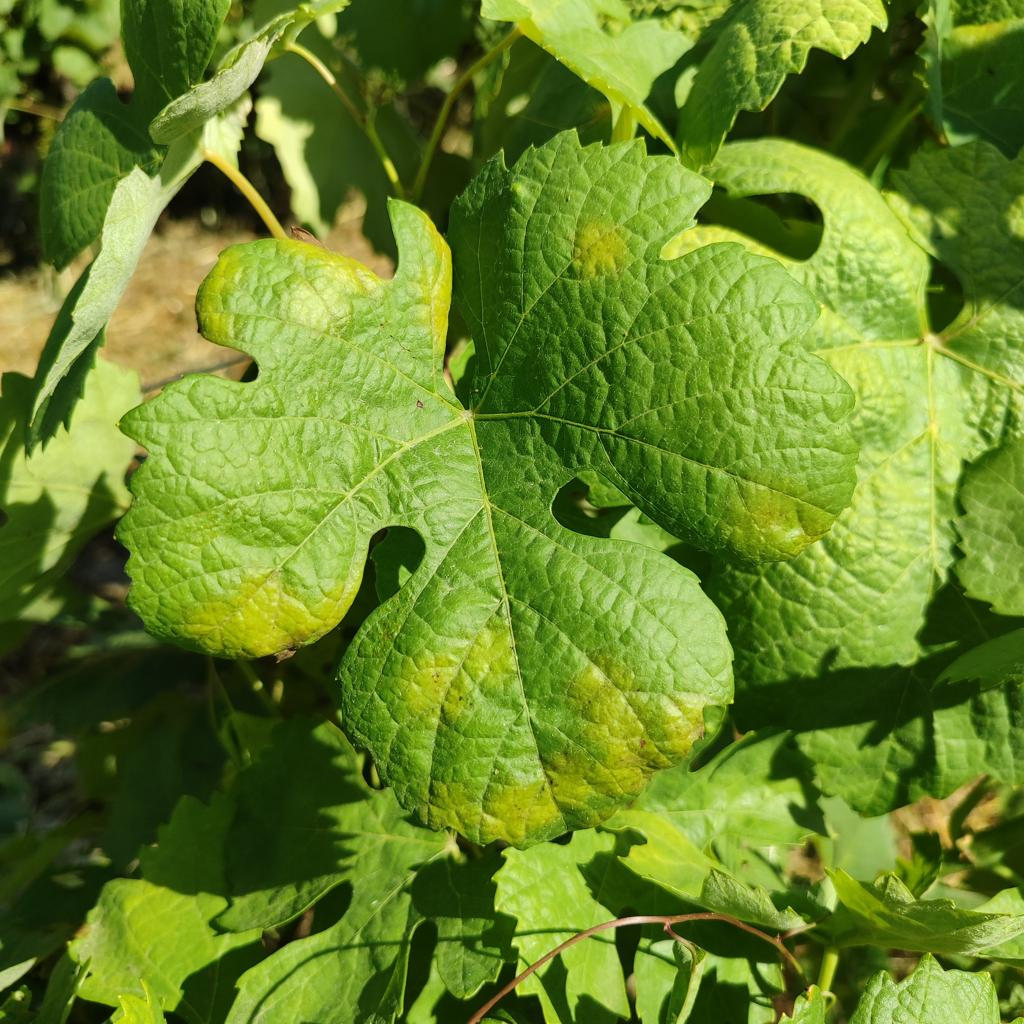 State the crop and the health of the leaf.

grapevine, downy mildew
